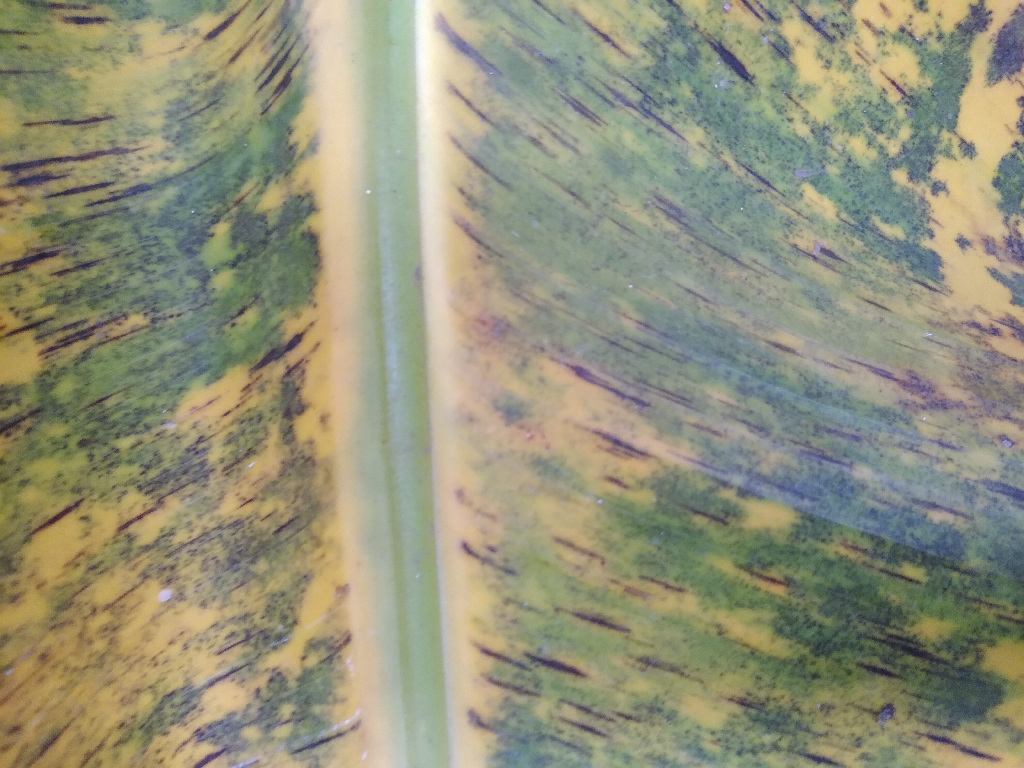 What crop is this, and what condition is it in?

banana, black sigatoka
